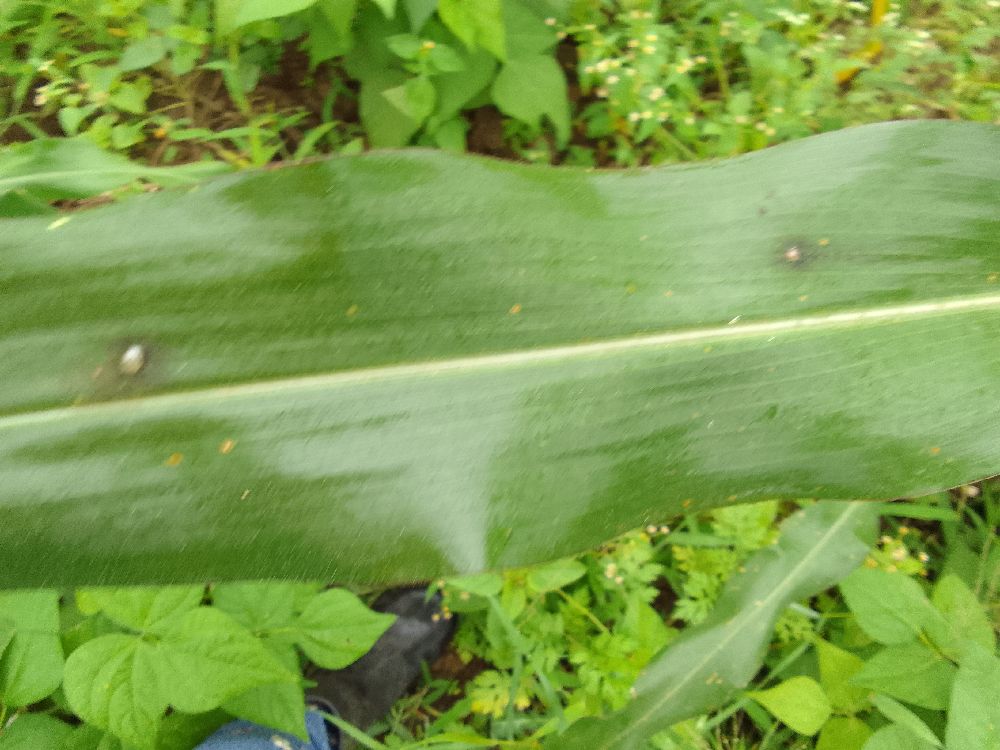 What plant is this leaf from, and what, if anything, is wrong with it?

maize, healthy
